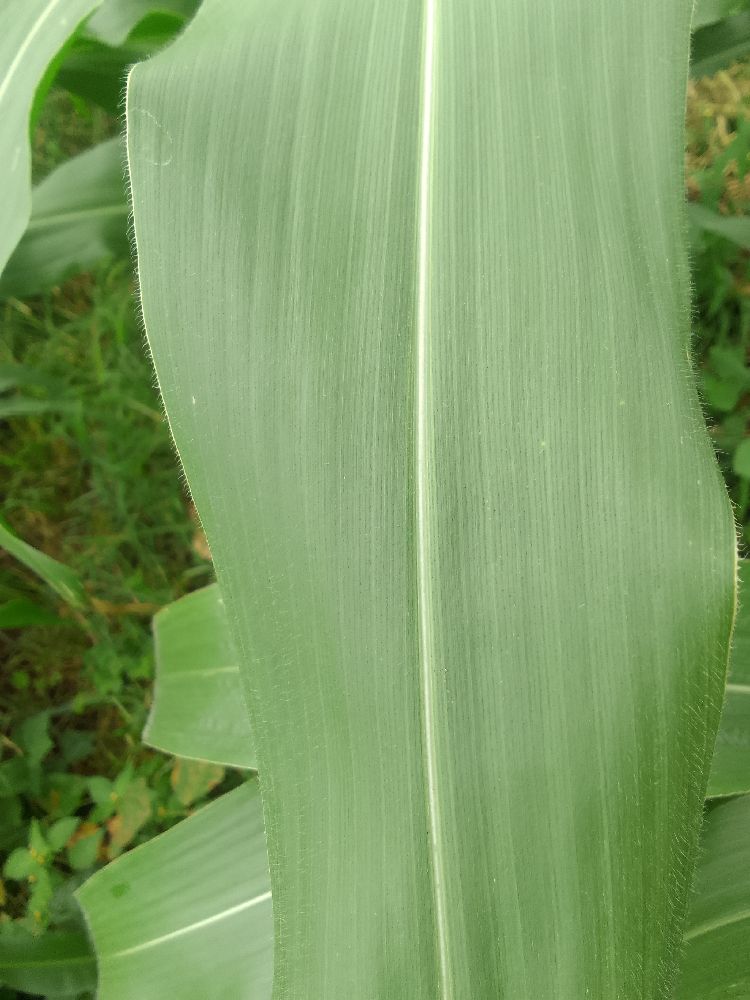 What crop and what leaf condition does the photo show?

maize, healthy
